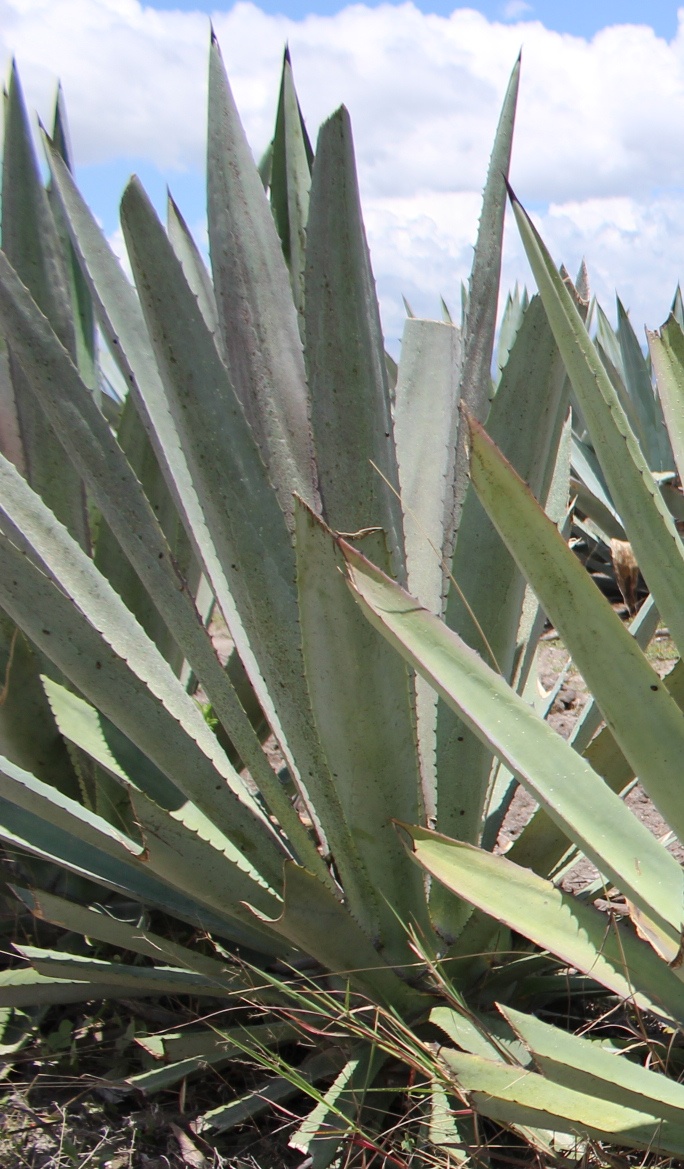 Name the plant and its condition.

agave, spotted
